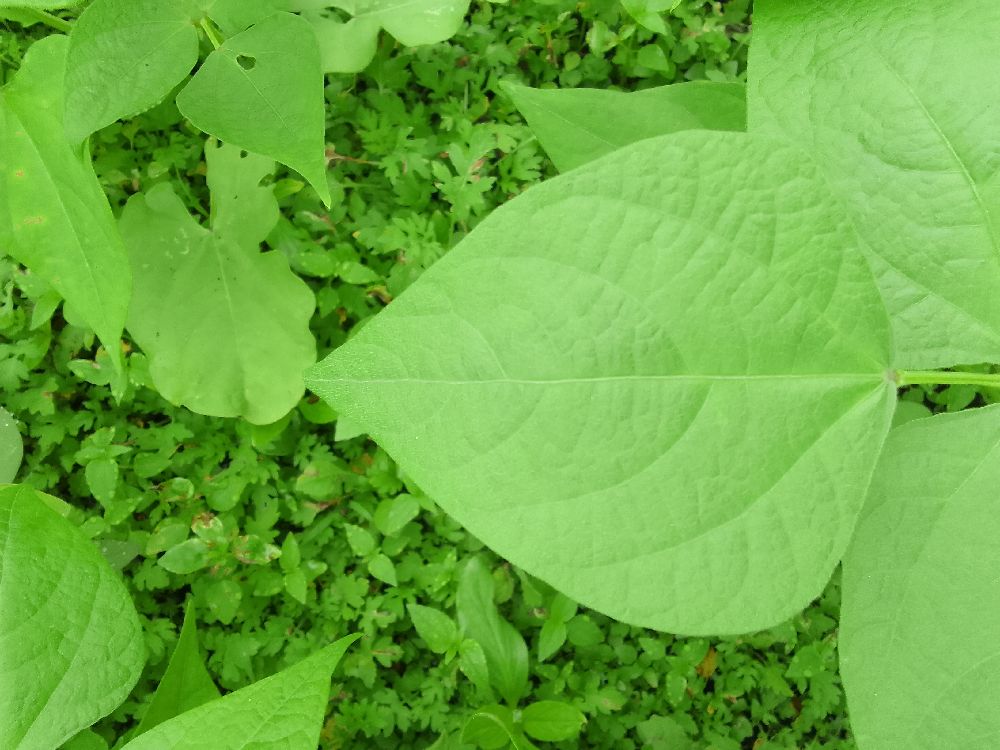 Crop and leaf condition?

common bean, healthy
